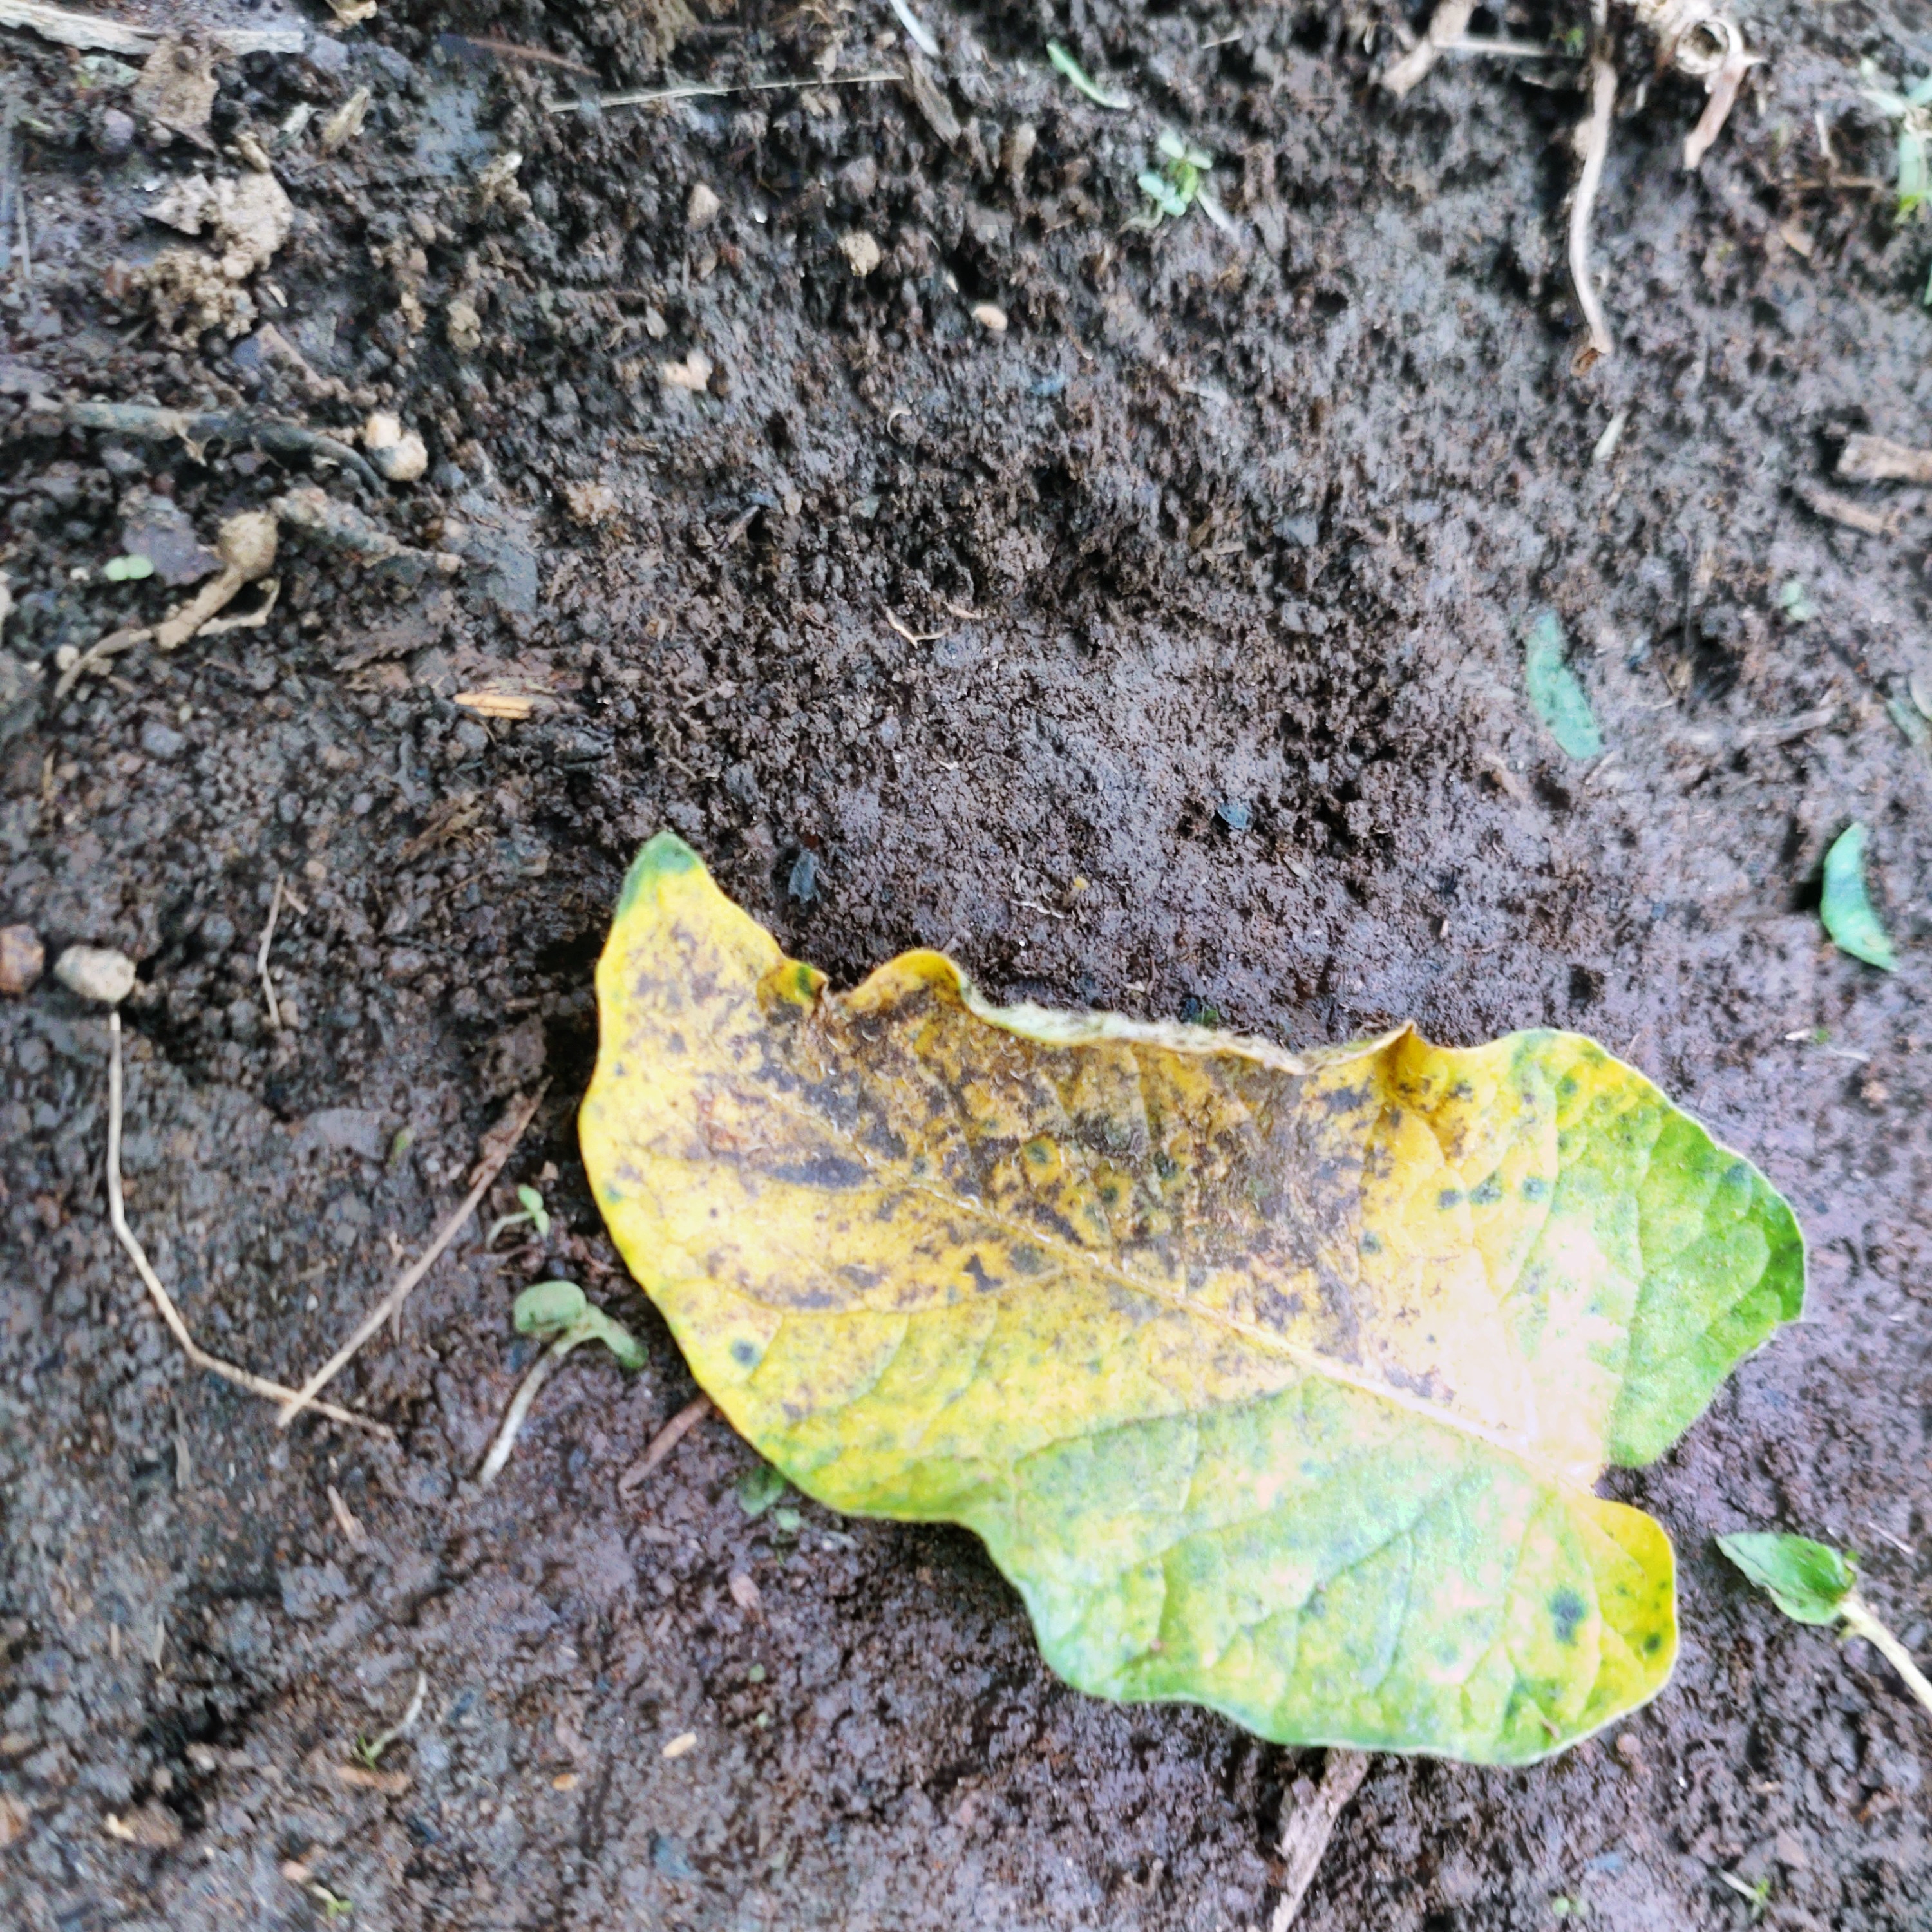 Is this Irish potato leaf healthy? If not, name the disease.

late blight
